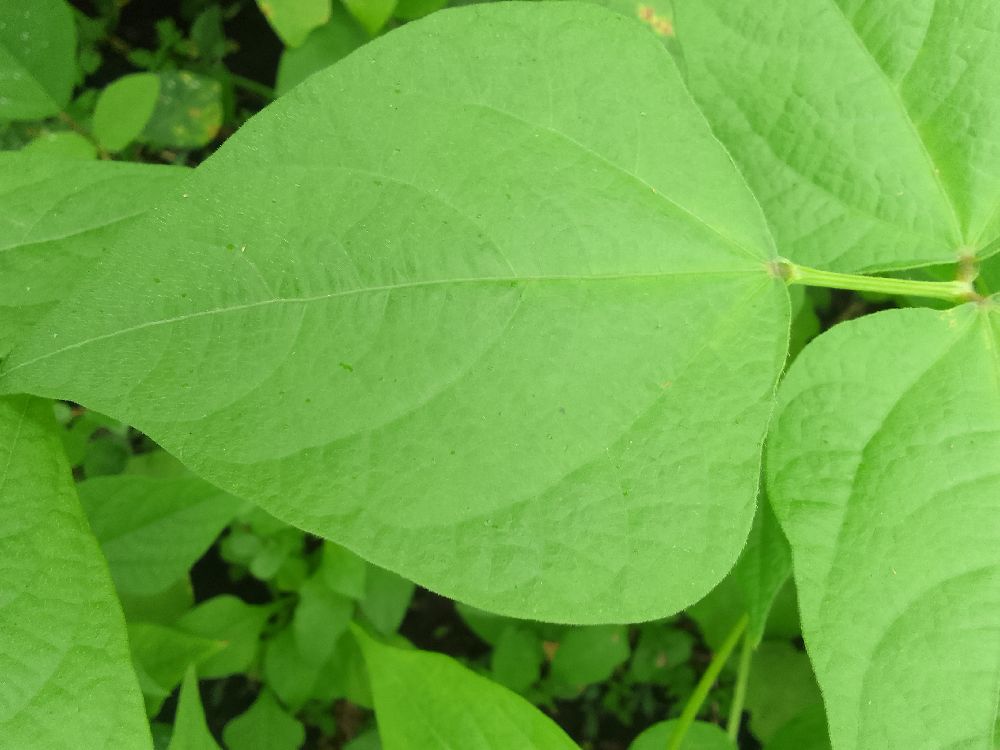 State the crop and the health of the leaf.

common bean, healthy
